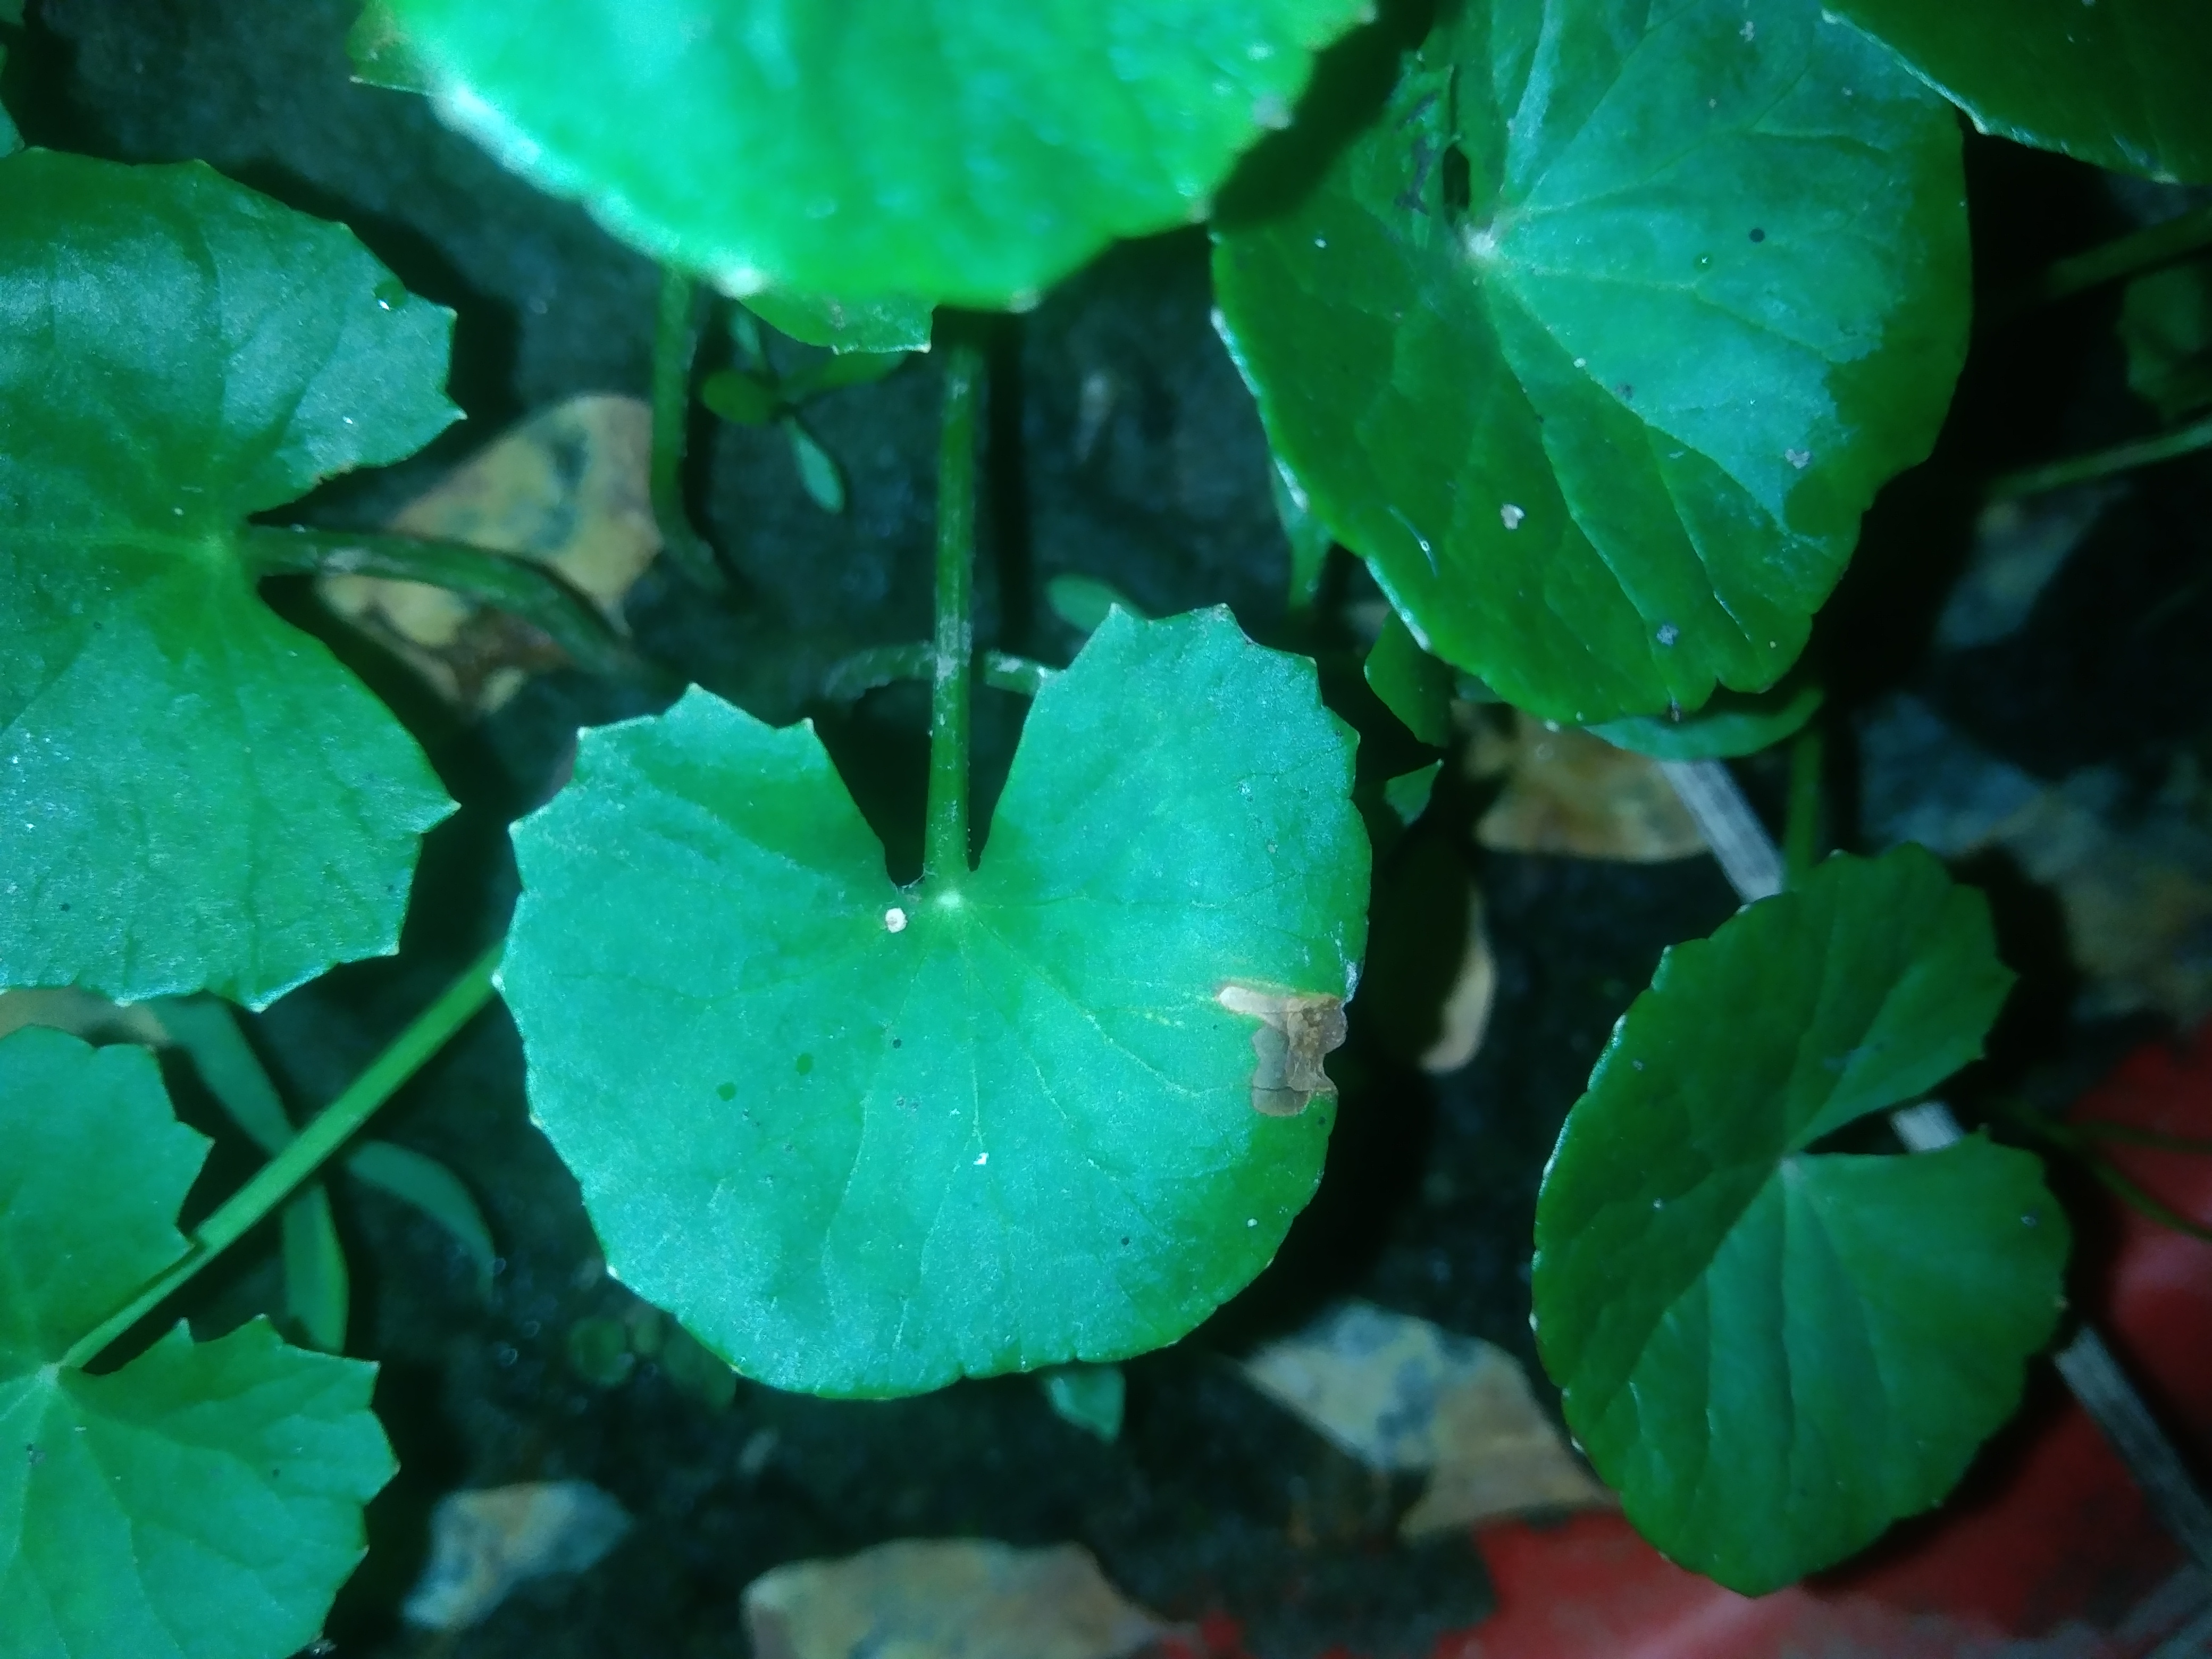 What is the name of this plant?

thankuni
